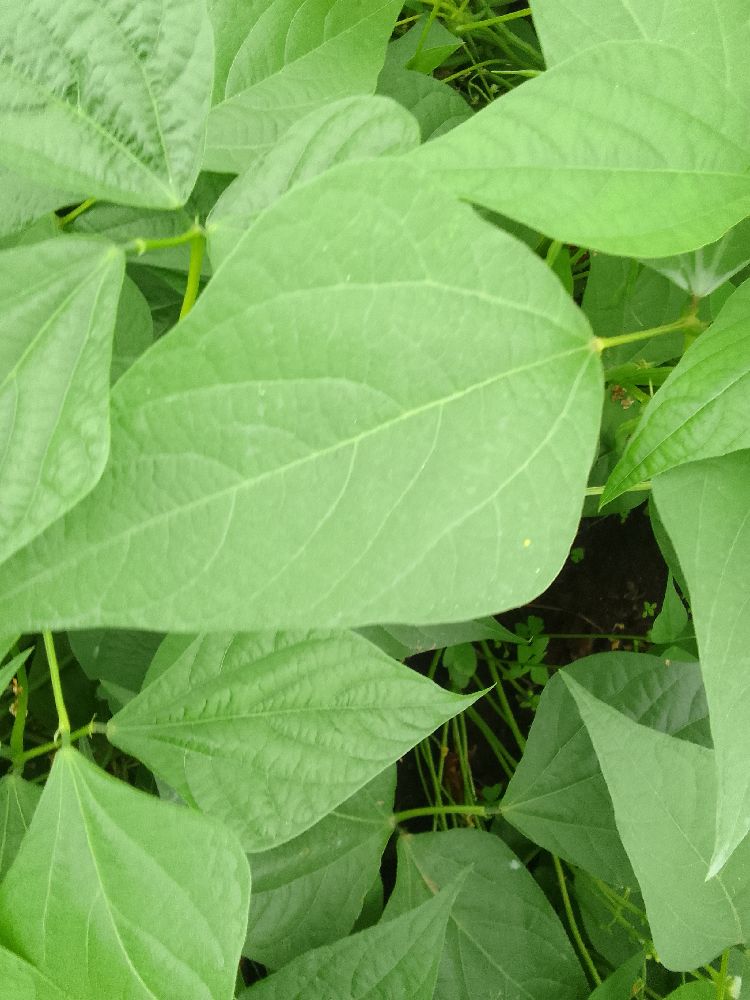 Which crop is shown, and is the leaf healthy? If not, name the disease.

common bean, healthy
